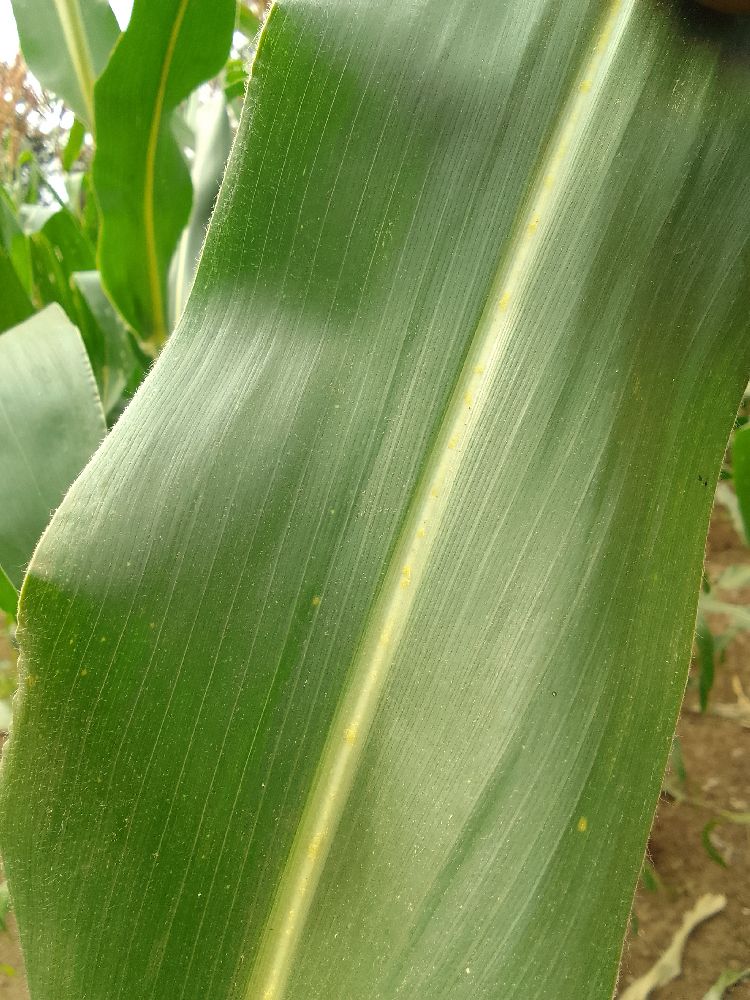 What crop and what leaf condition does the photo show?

maize, healthy
